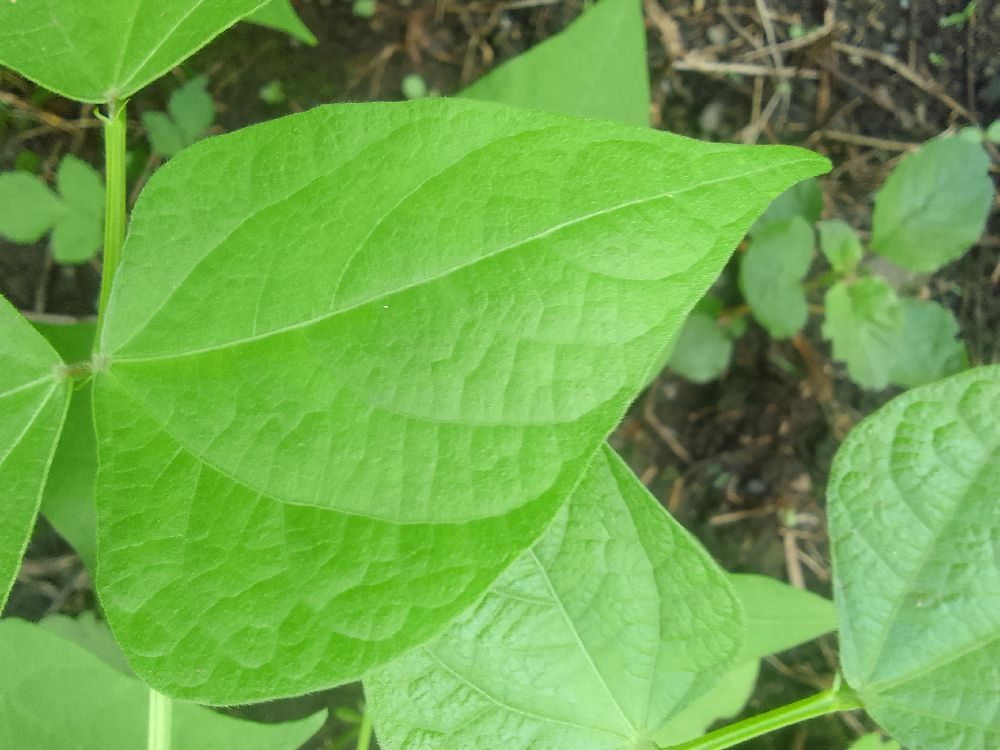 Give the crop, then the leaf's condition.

common bean, healthy
